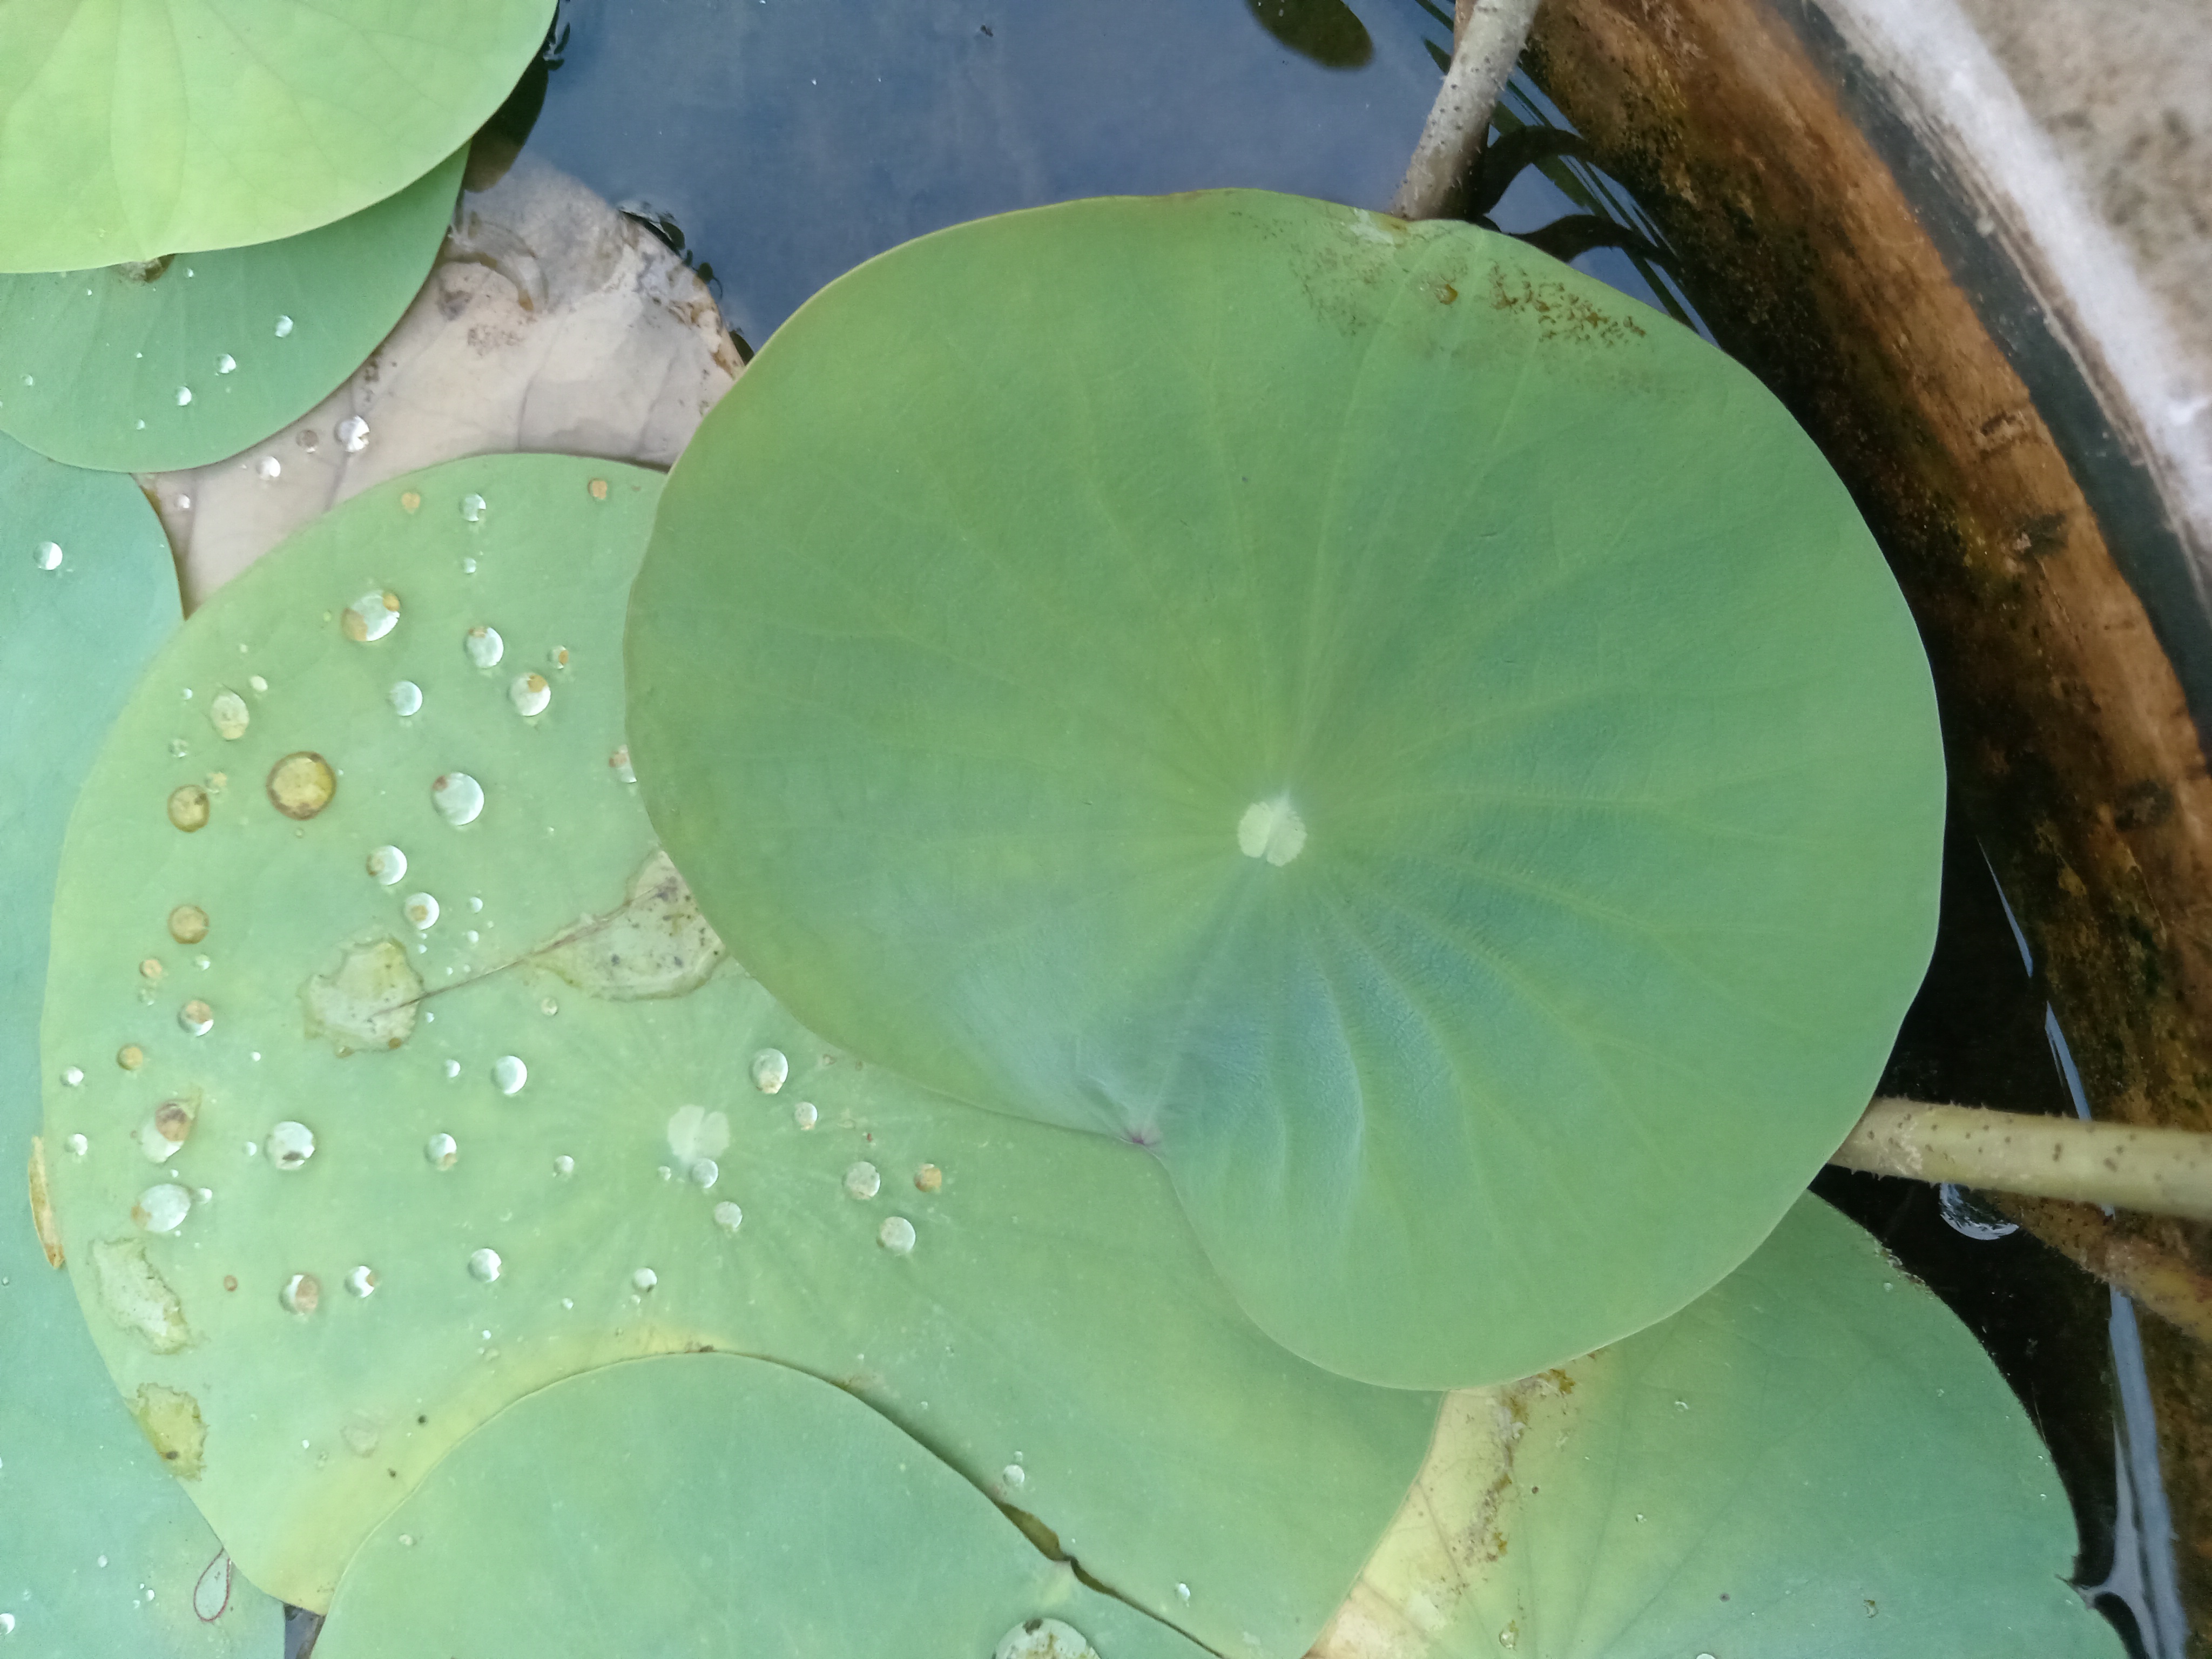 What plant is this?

lotus
